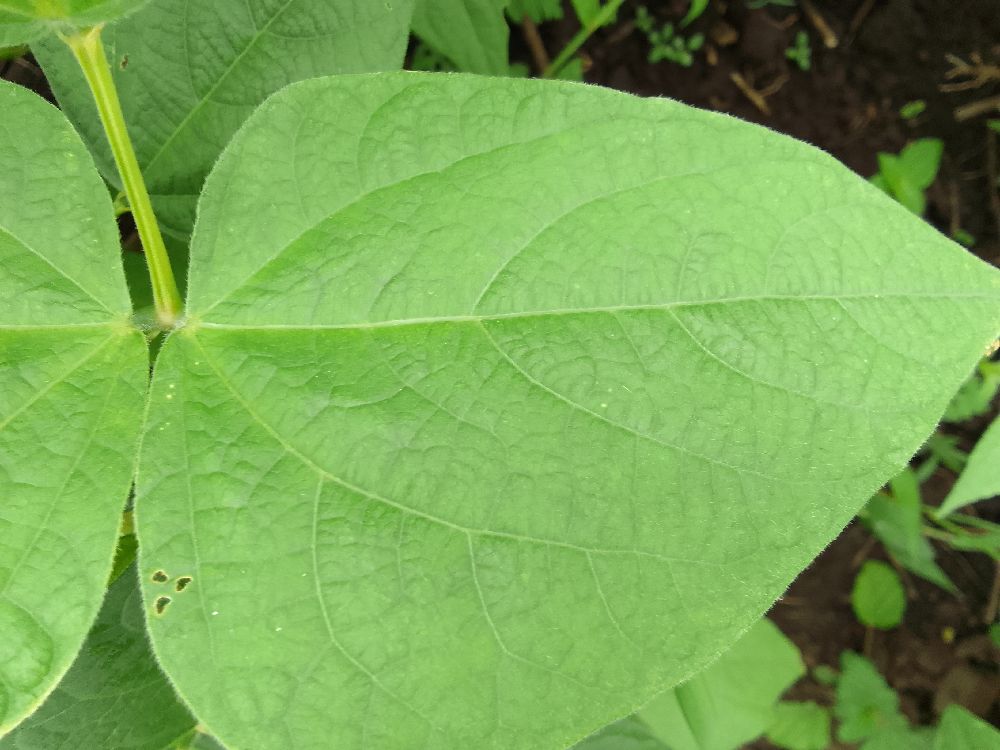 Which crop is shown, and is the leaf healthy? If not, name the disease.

common bean, healthy
